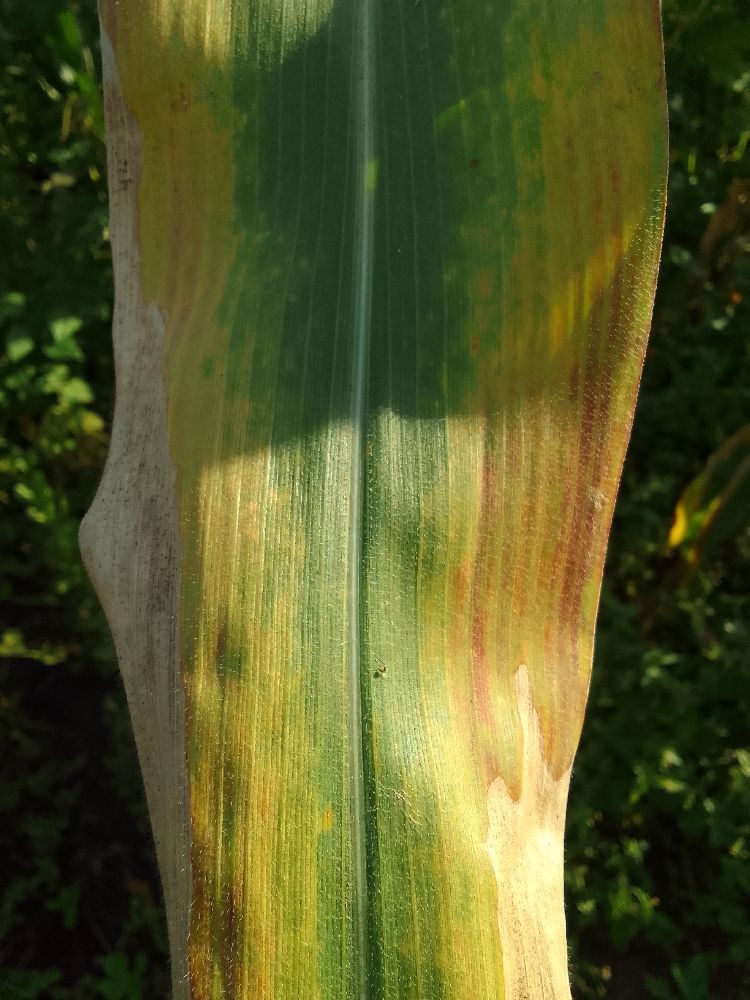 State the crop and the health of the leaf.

maize, maize lethal necrosis
